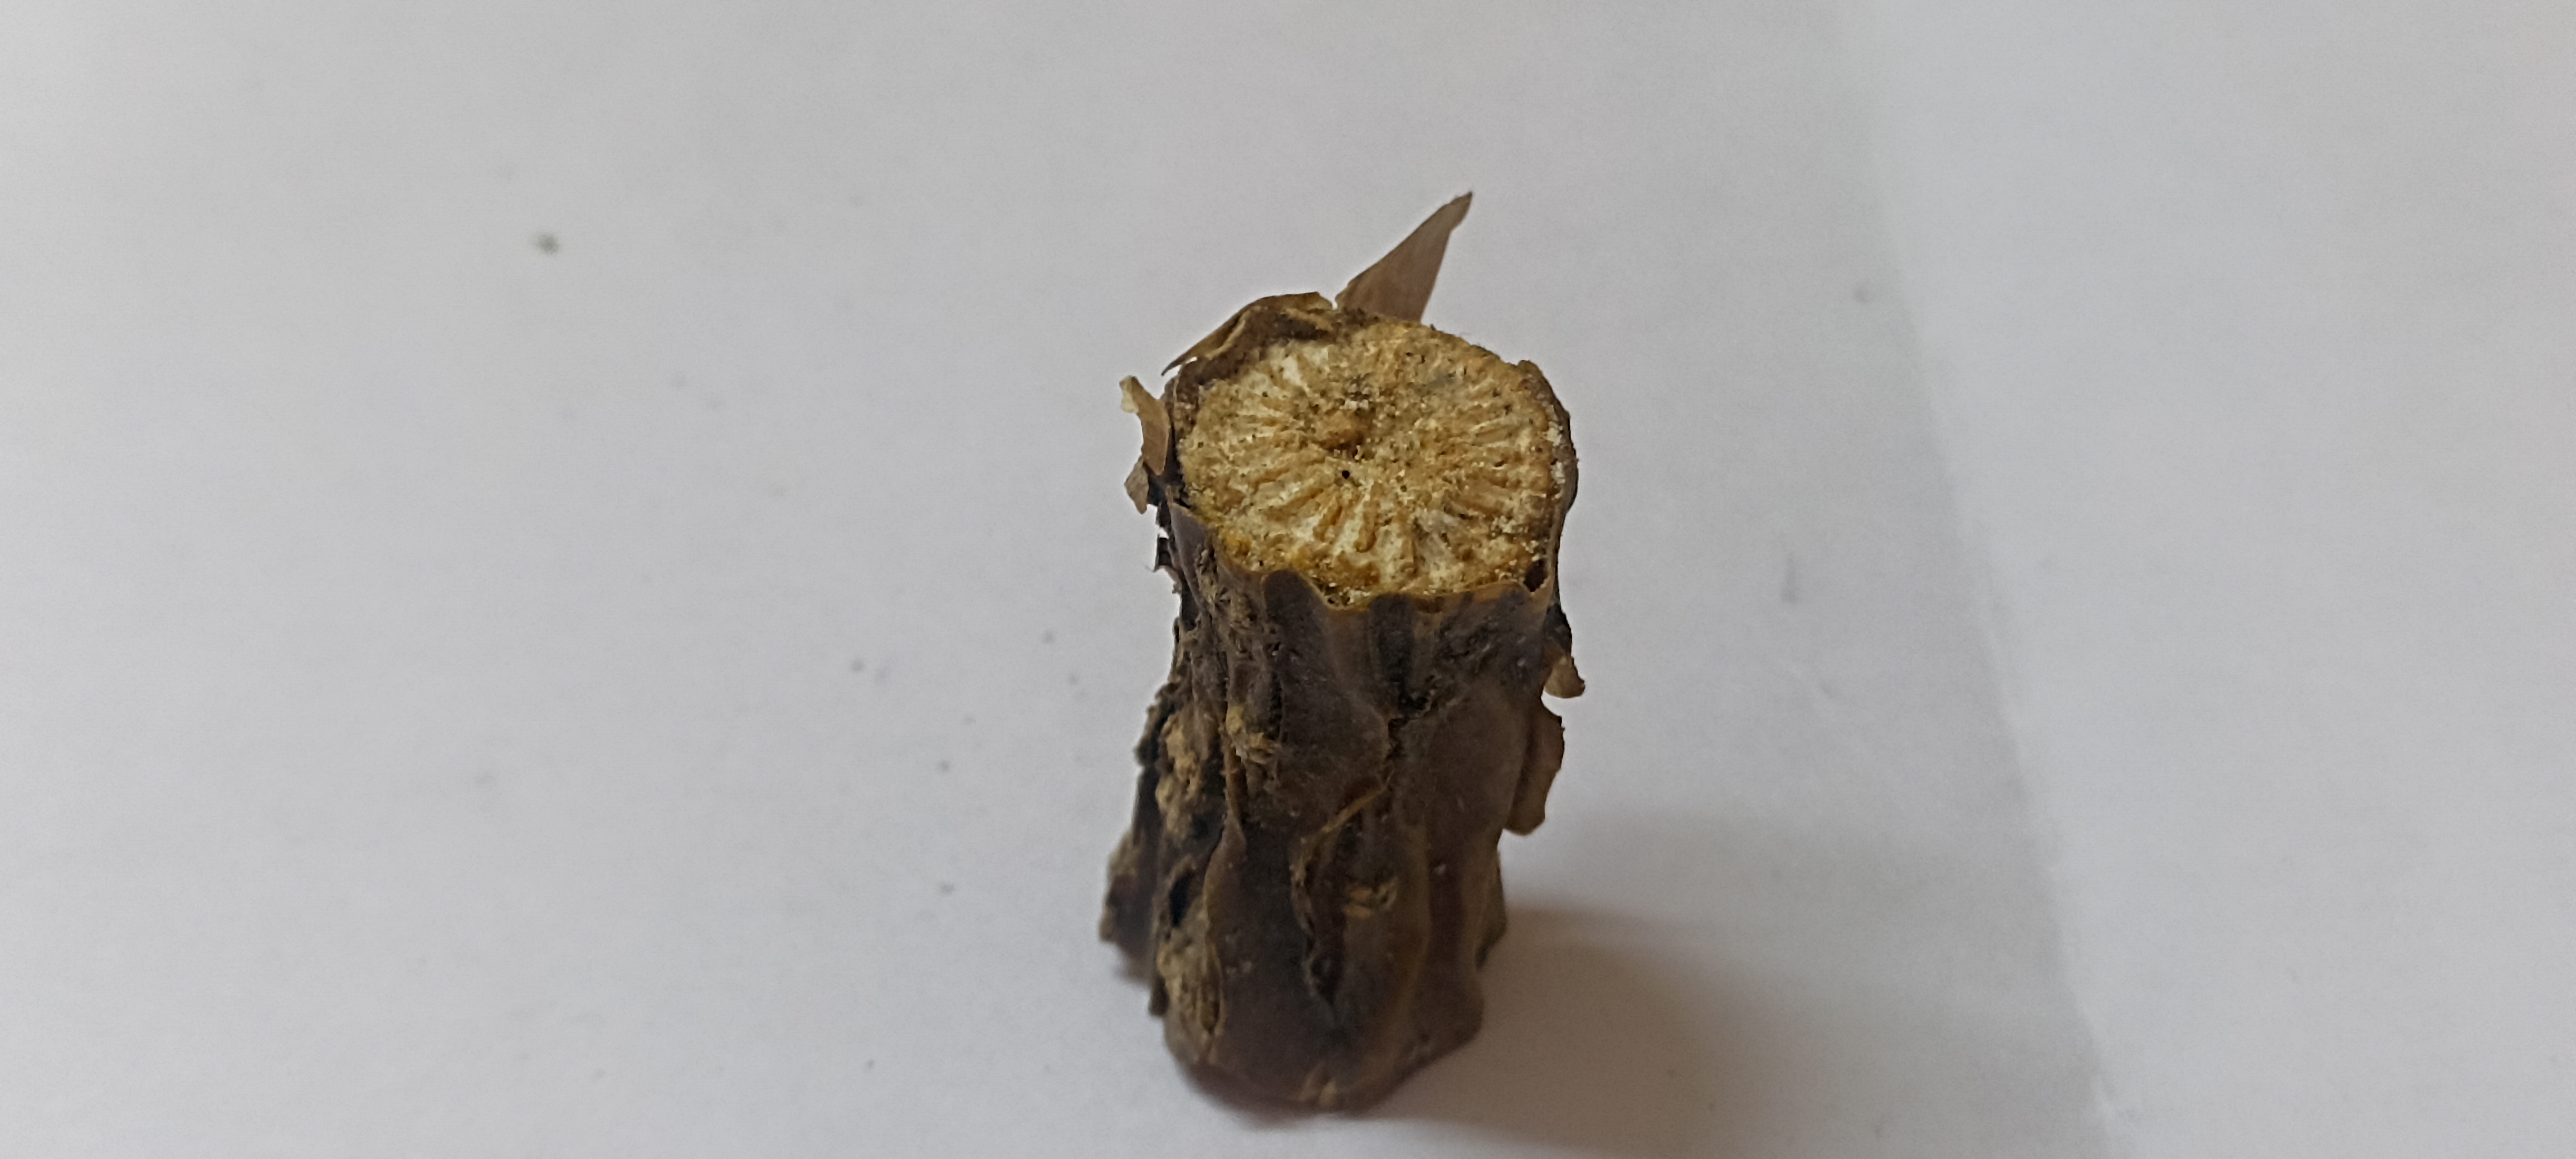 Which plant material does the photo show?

gulvel
